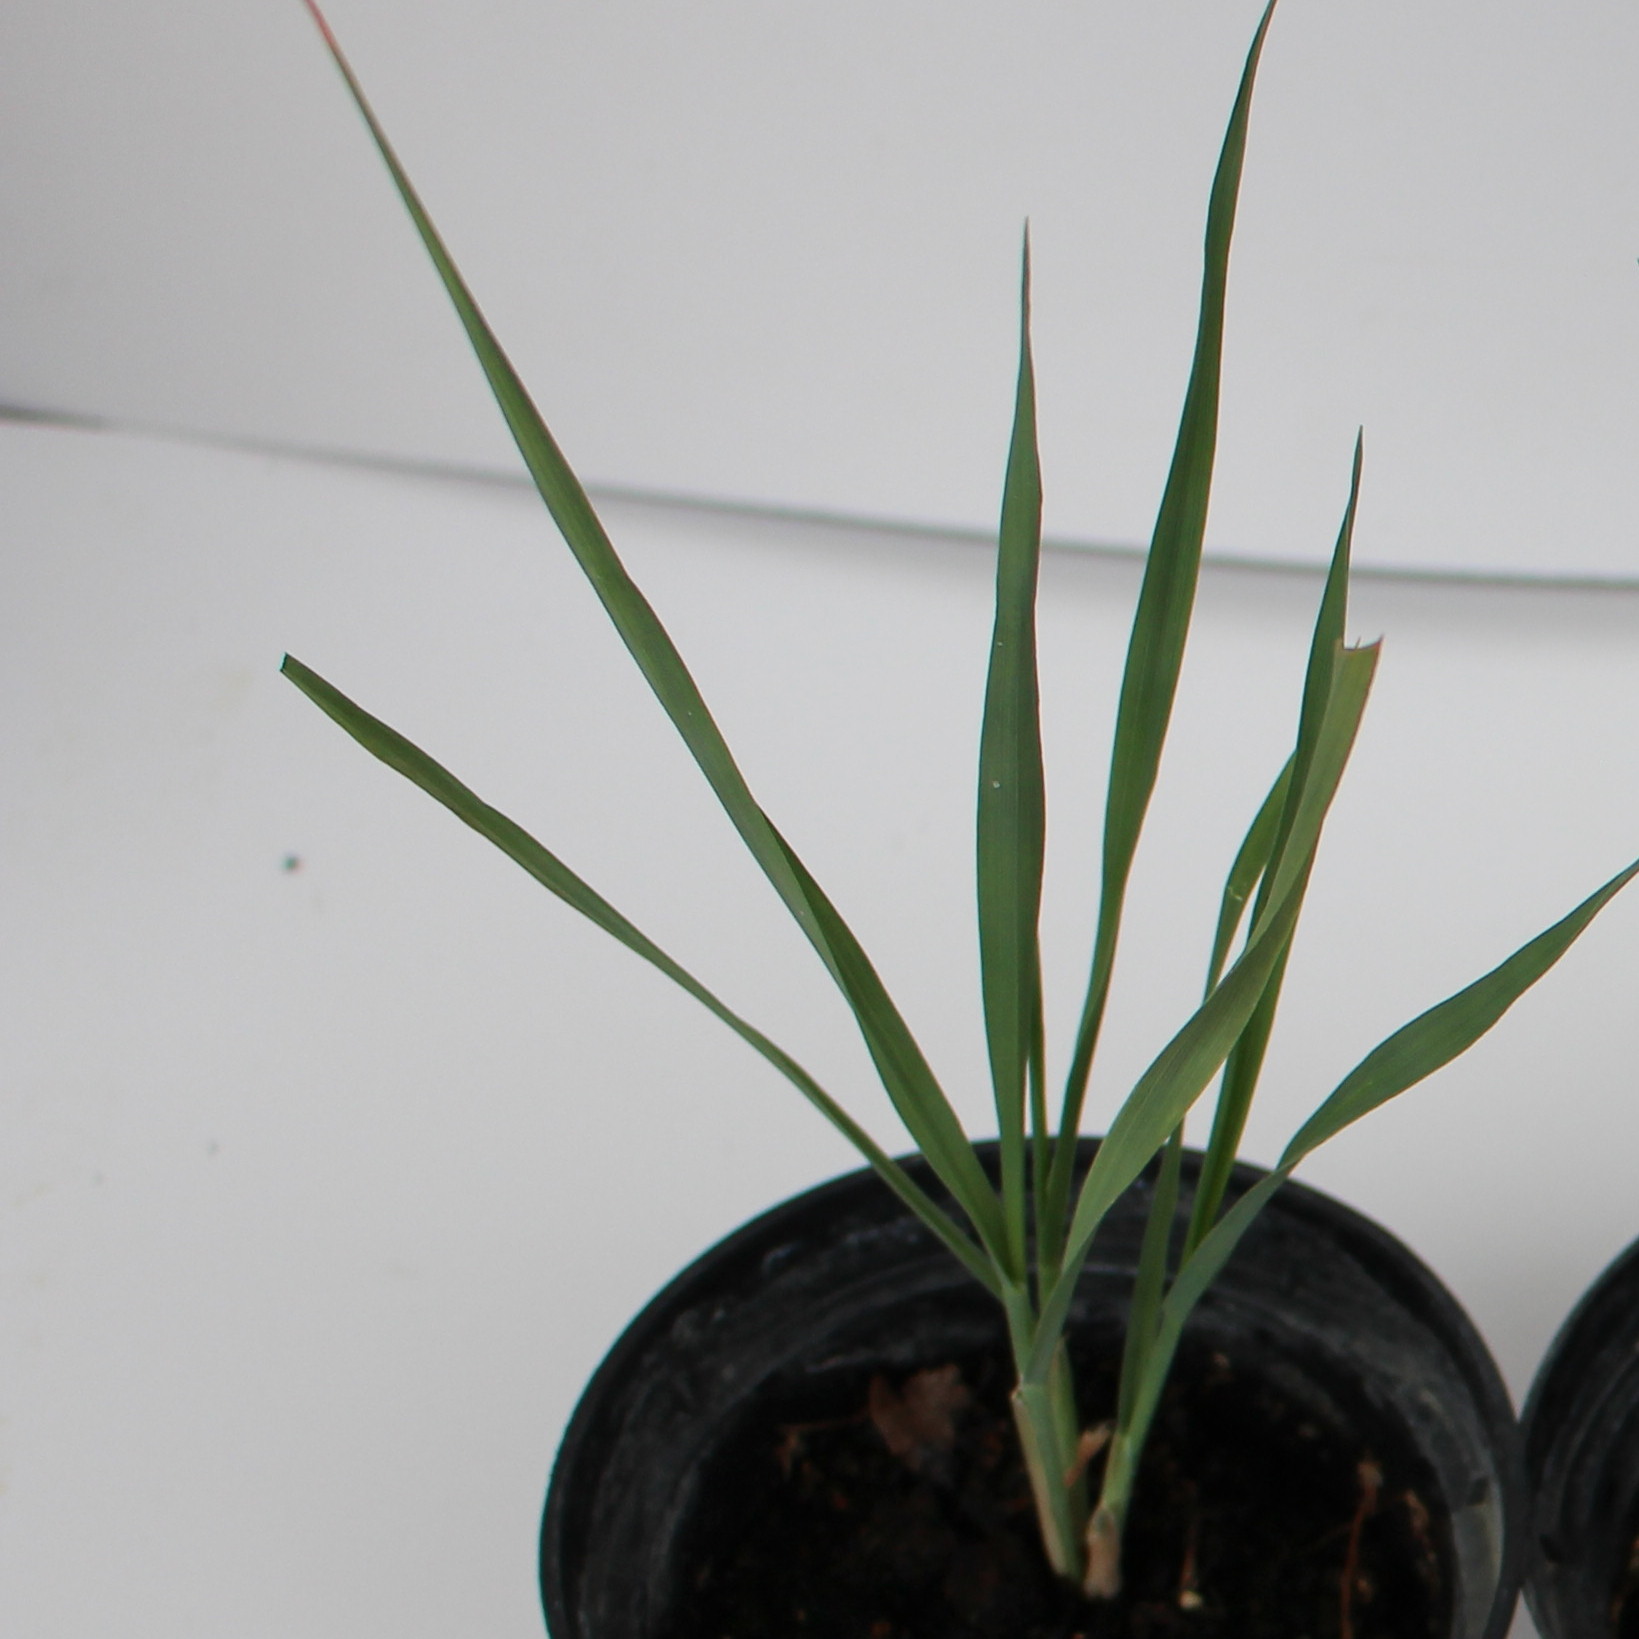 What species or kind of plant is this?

Avena sterilis
